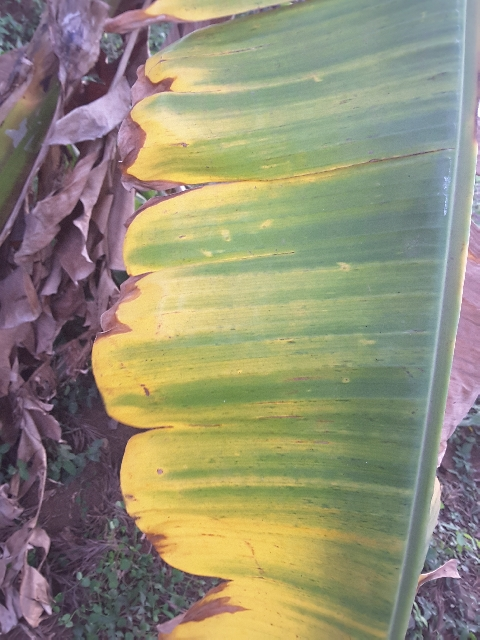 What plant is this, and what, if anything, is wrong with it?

banana, fusarium wilt race 1
